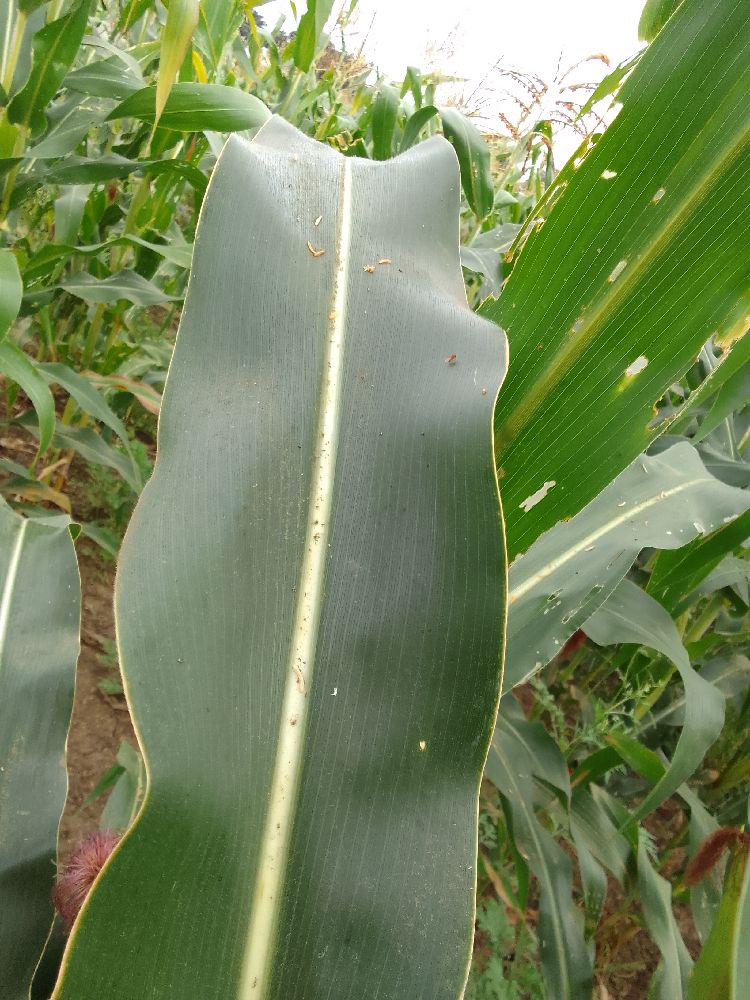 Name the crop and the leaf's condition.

maize, healthy
